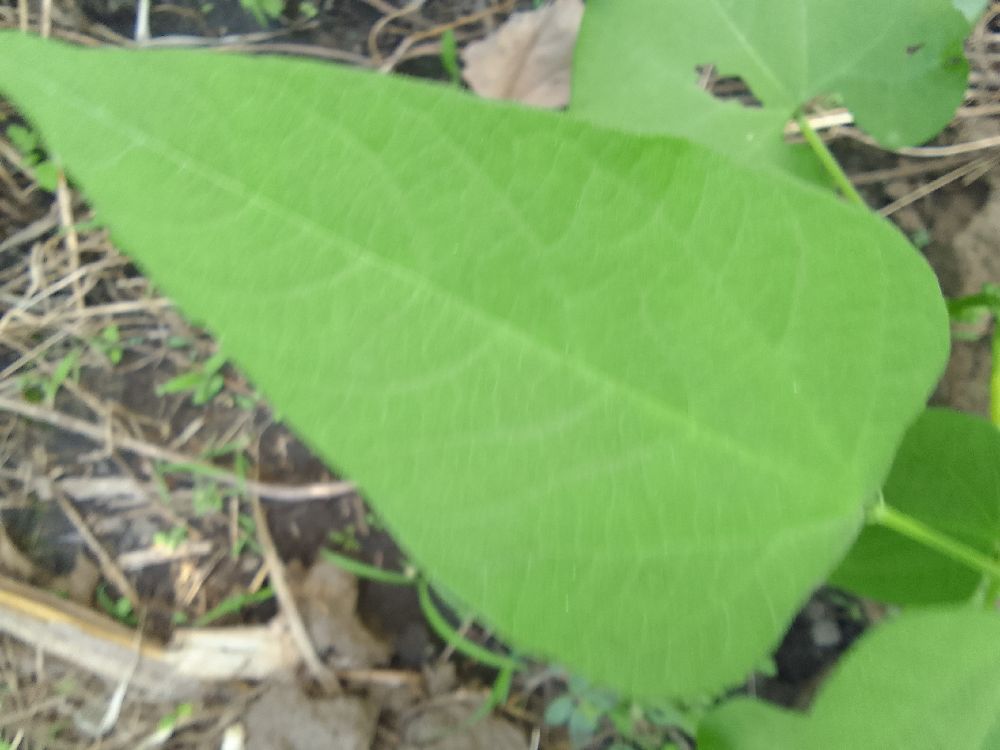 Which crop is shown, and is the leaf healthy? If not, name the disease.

common bean, healthy
